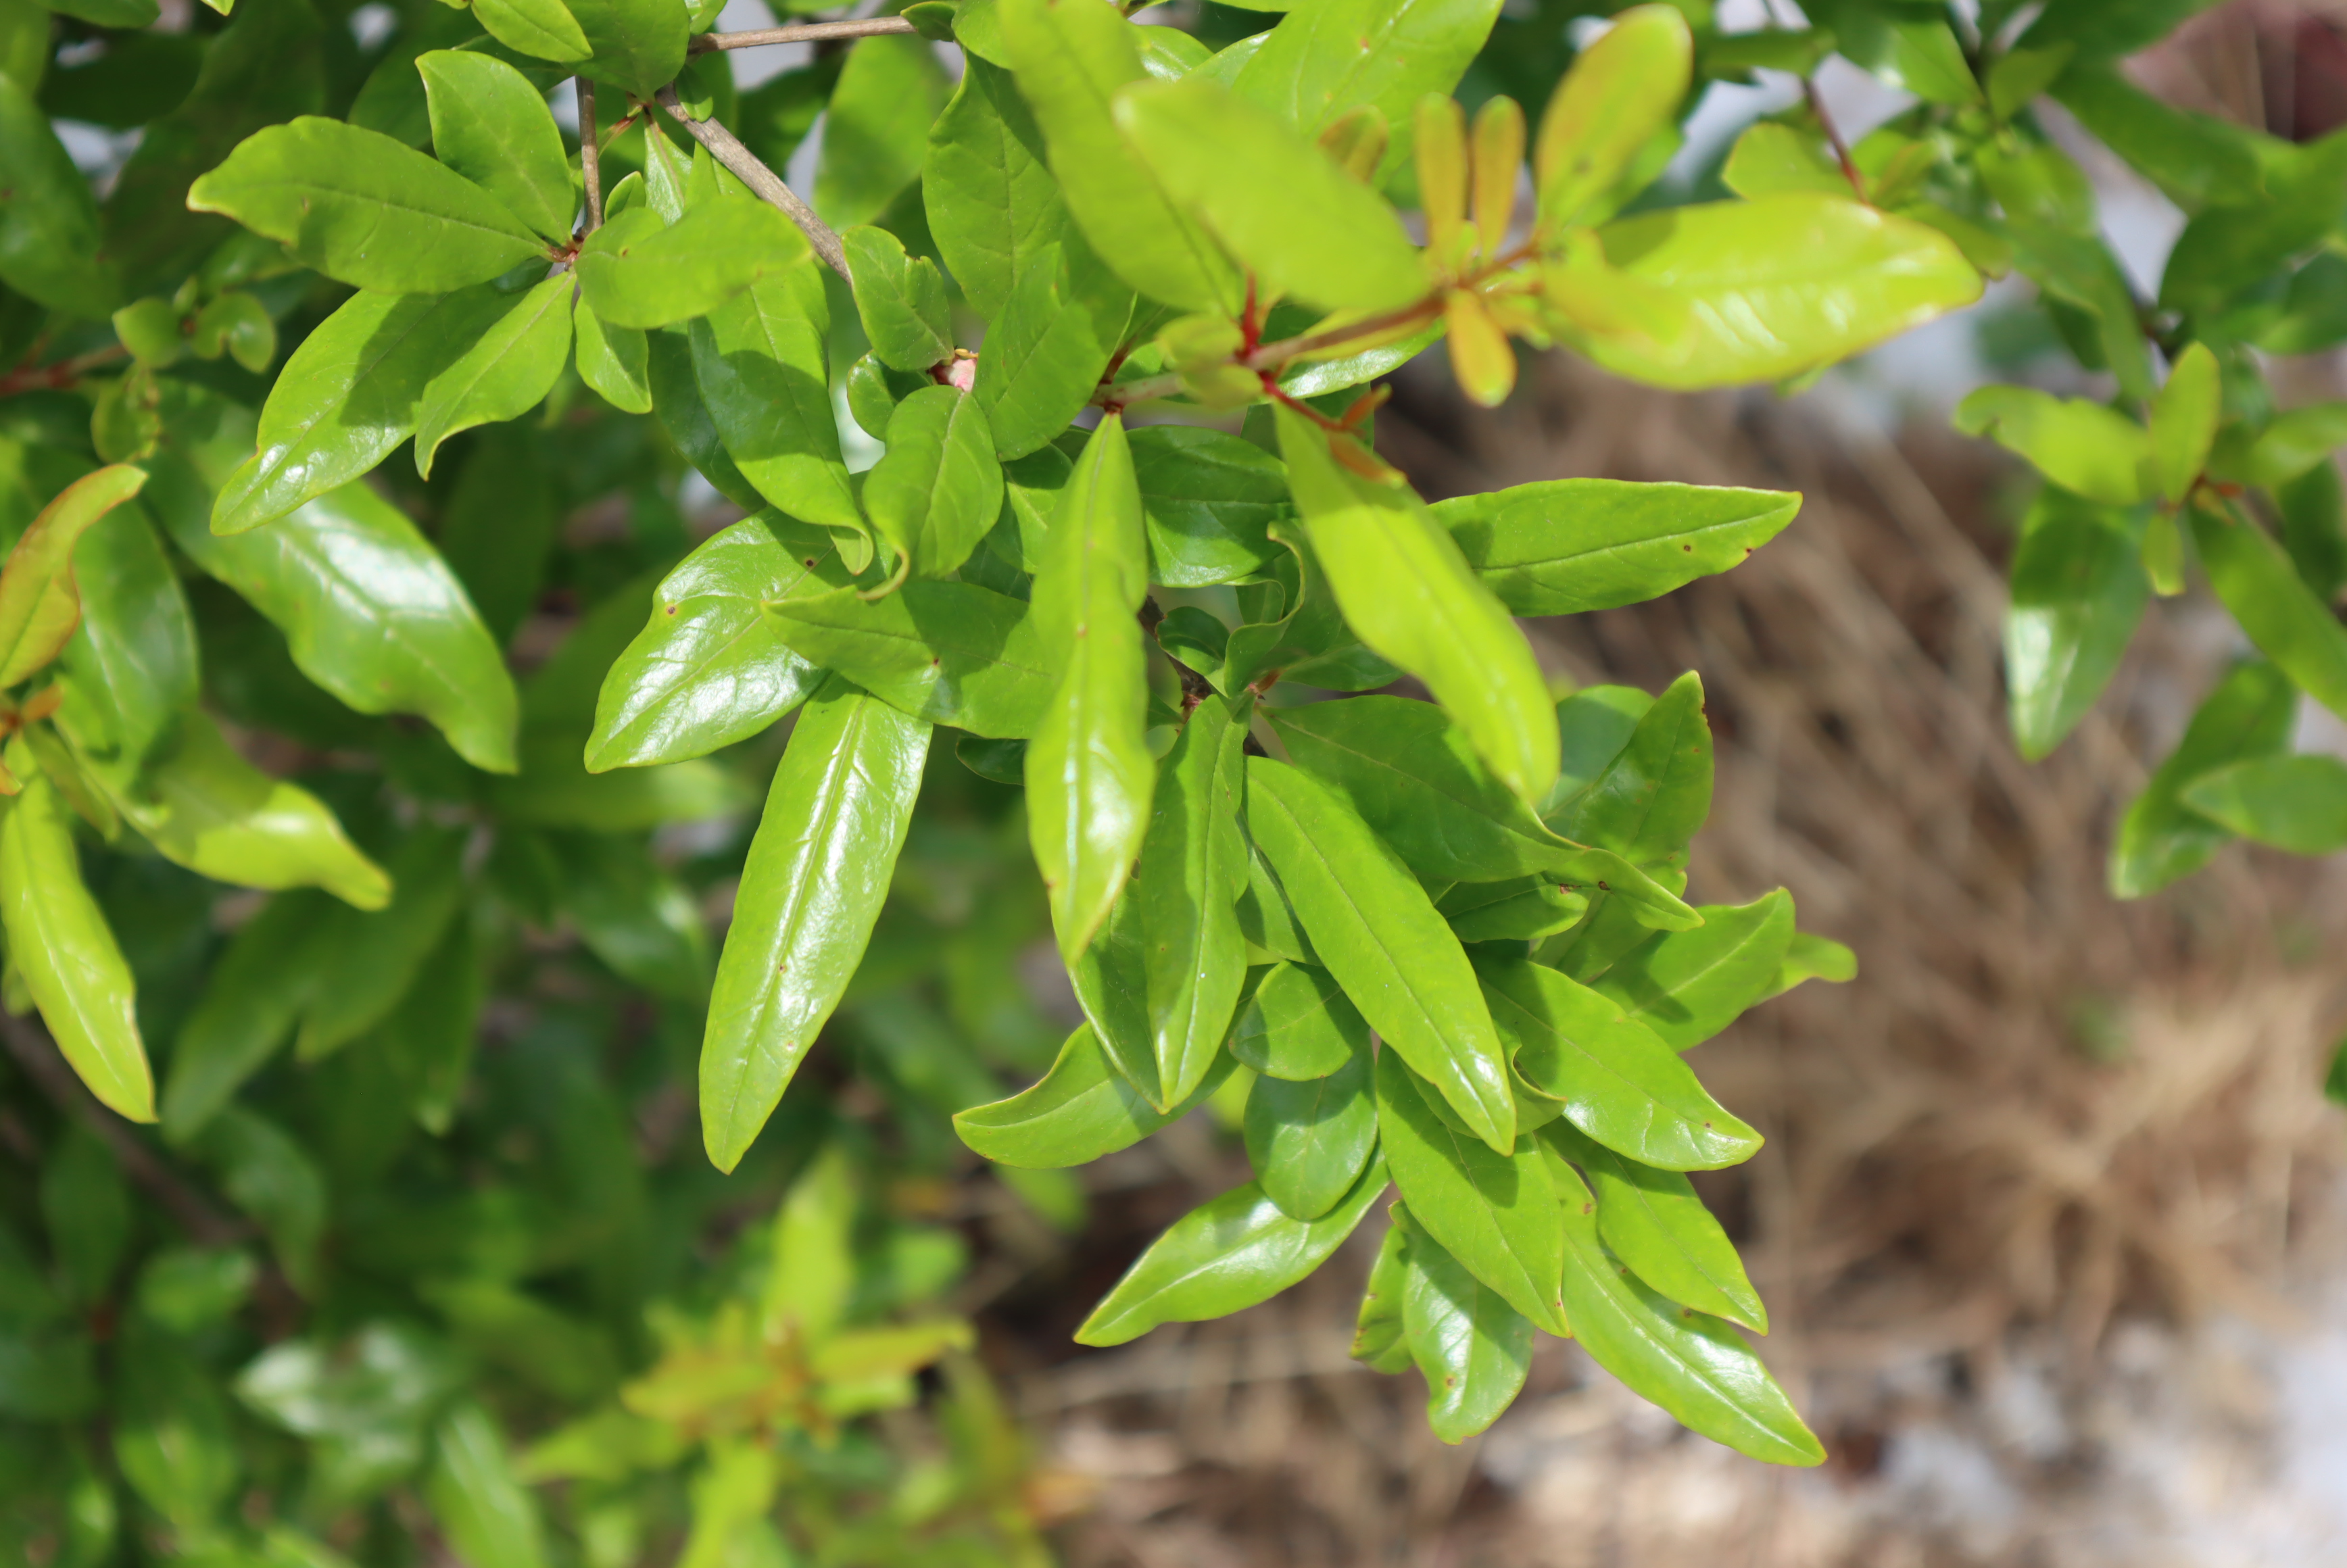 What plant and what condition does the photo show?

pomegranate, aphids, coniella granati
